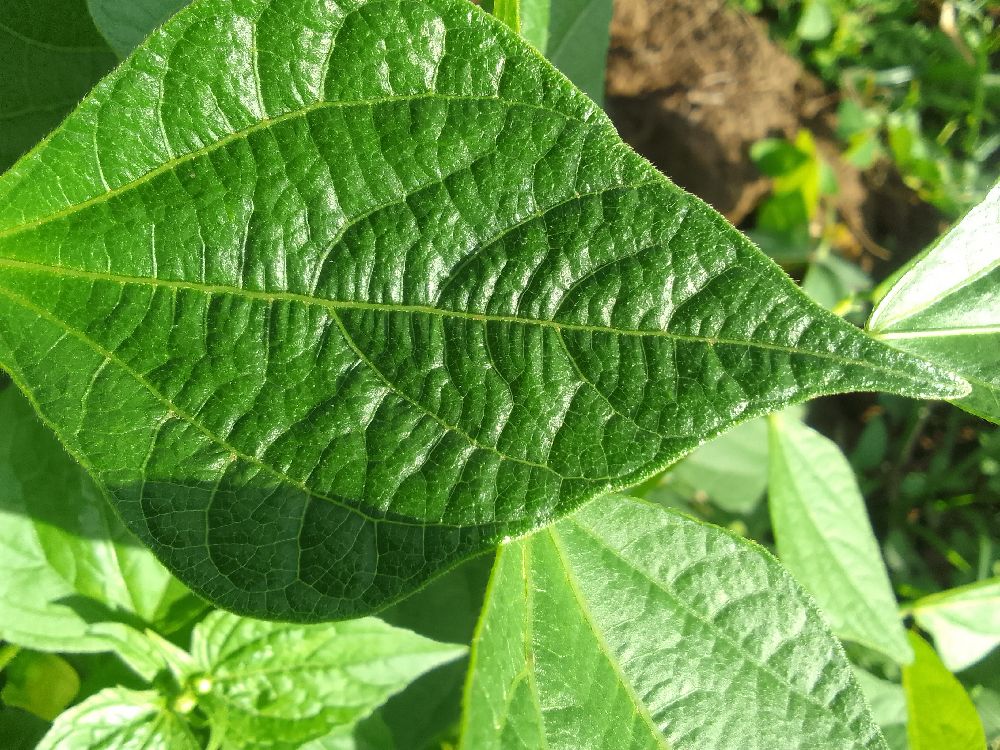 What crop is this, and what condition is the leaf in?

common bean, healthy
